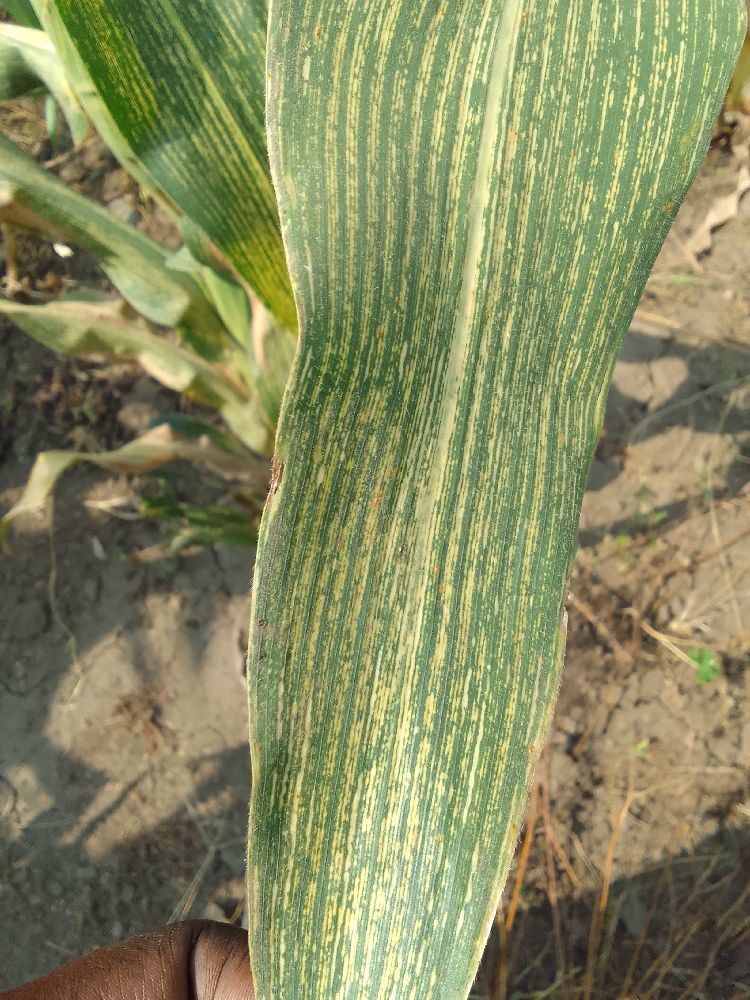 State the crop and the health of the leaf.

maize, maize streak virus
